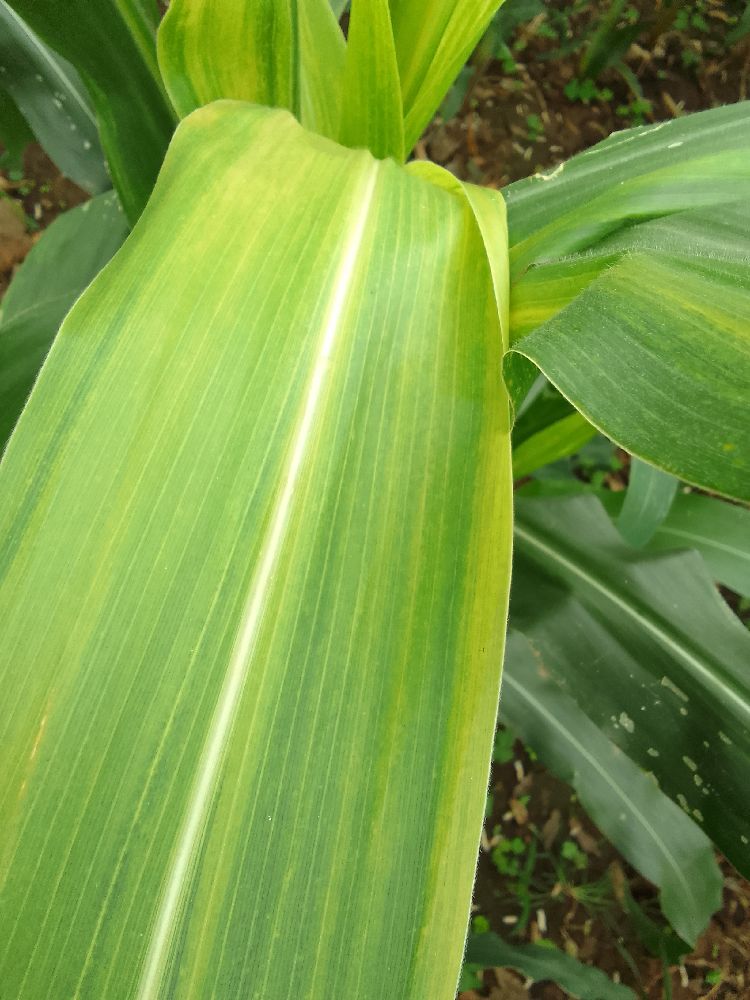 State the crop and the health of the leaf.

maize, maize lethal necrosis
